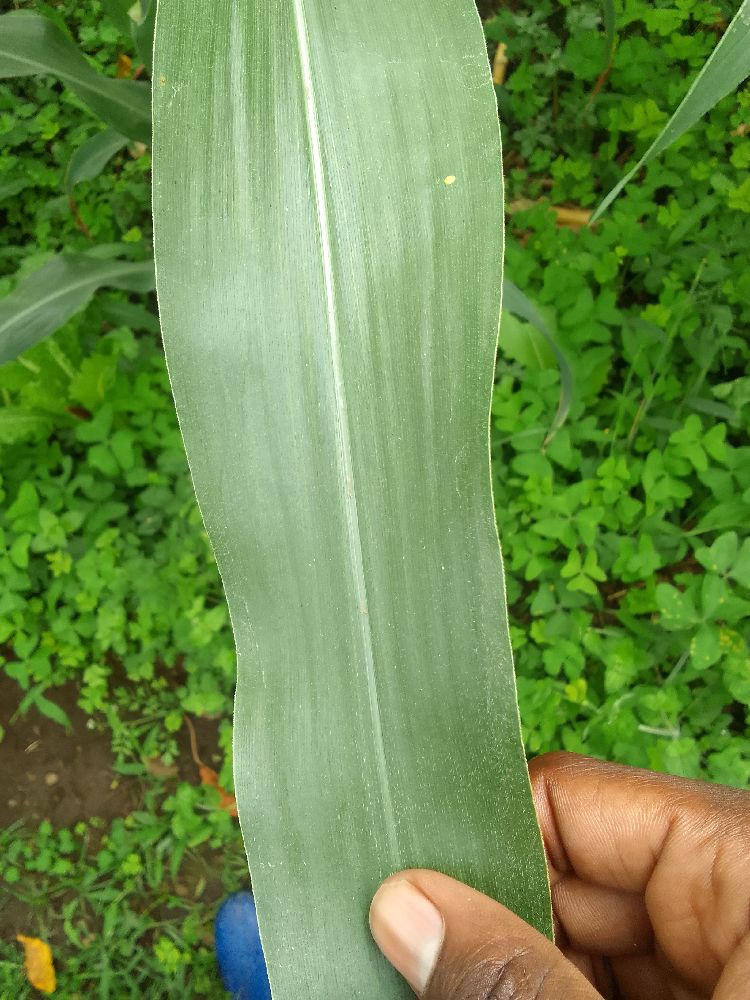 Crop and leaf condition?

maize, healthy
